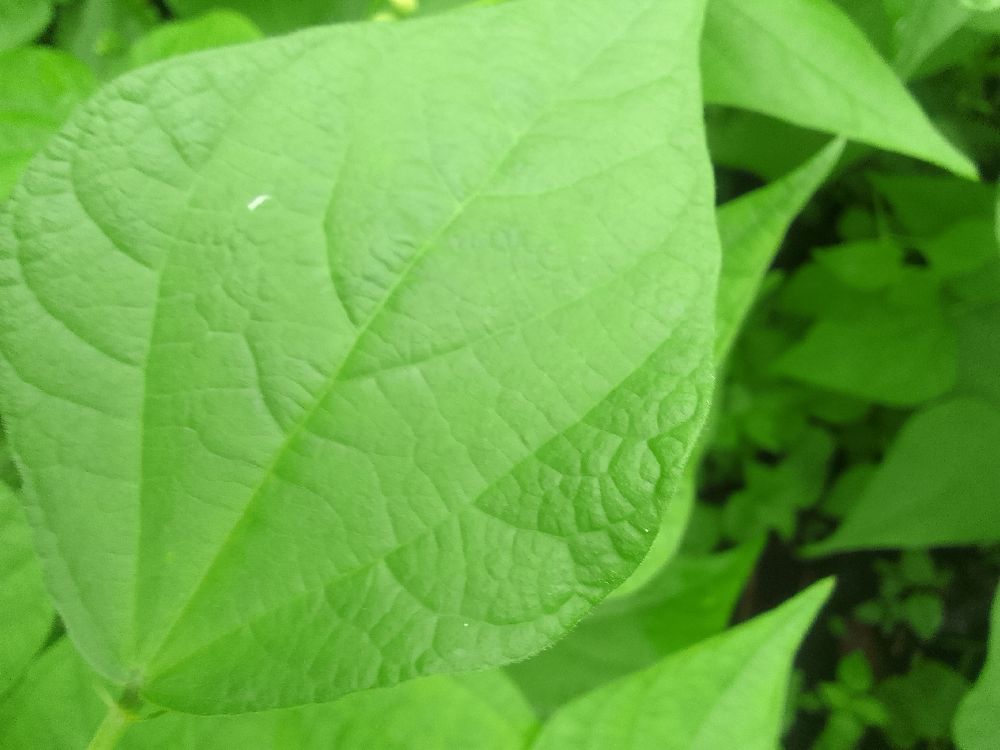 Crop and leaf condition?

common bean, healthy
